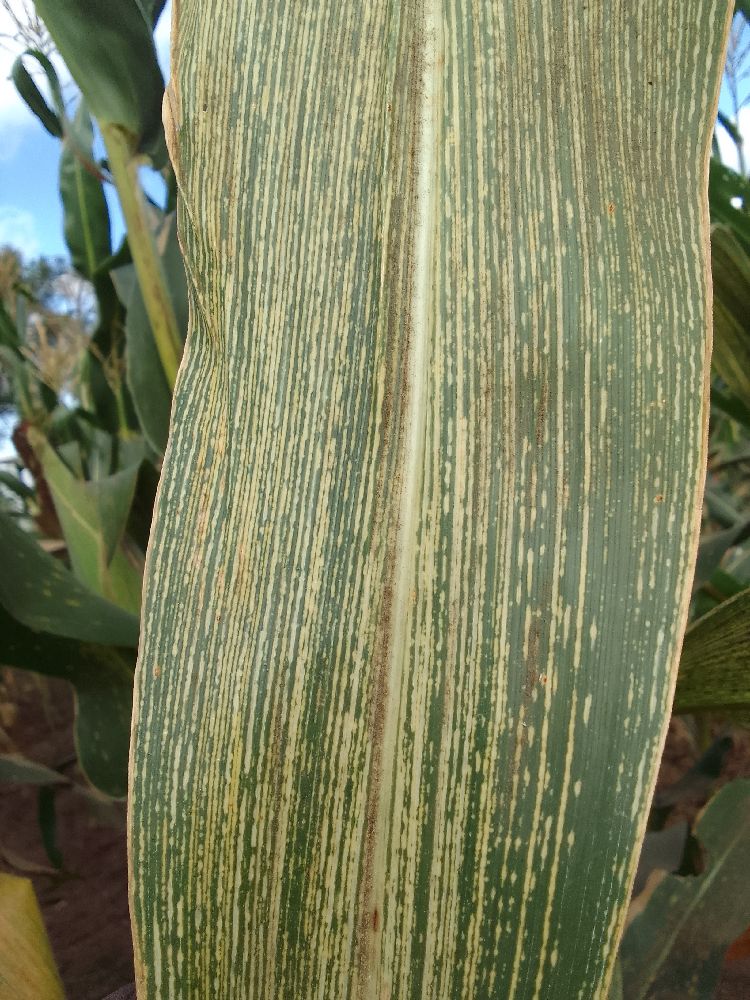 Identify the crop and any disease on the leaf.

maize, maize streak virus
